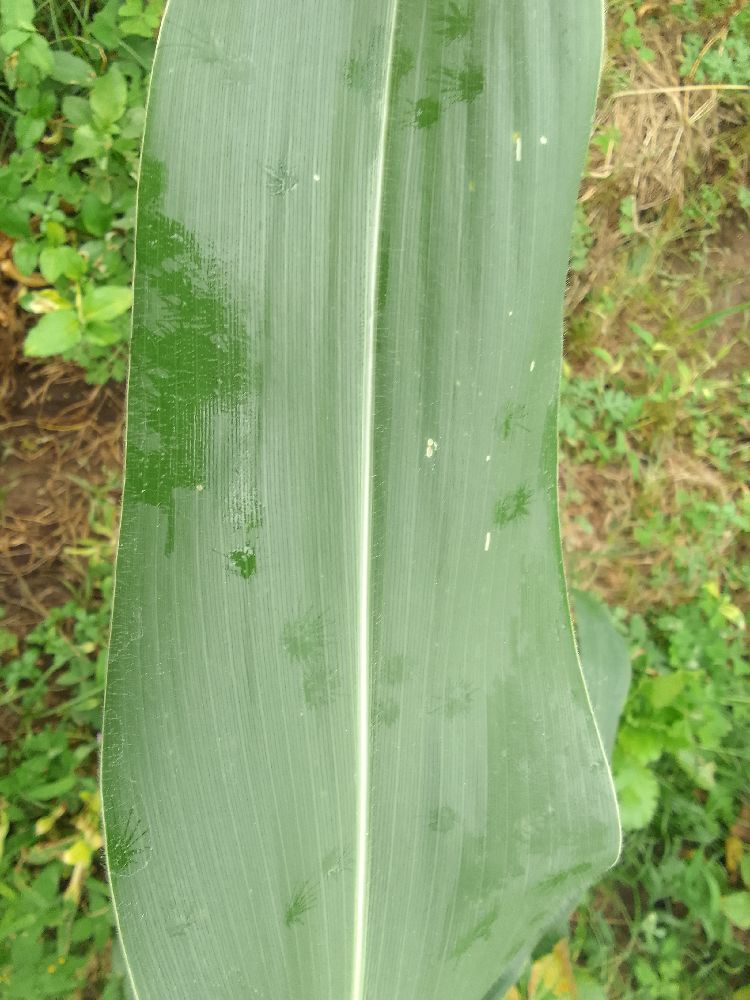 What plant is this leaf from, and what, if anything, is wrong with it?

maize, healthy
